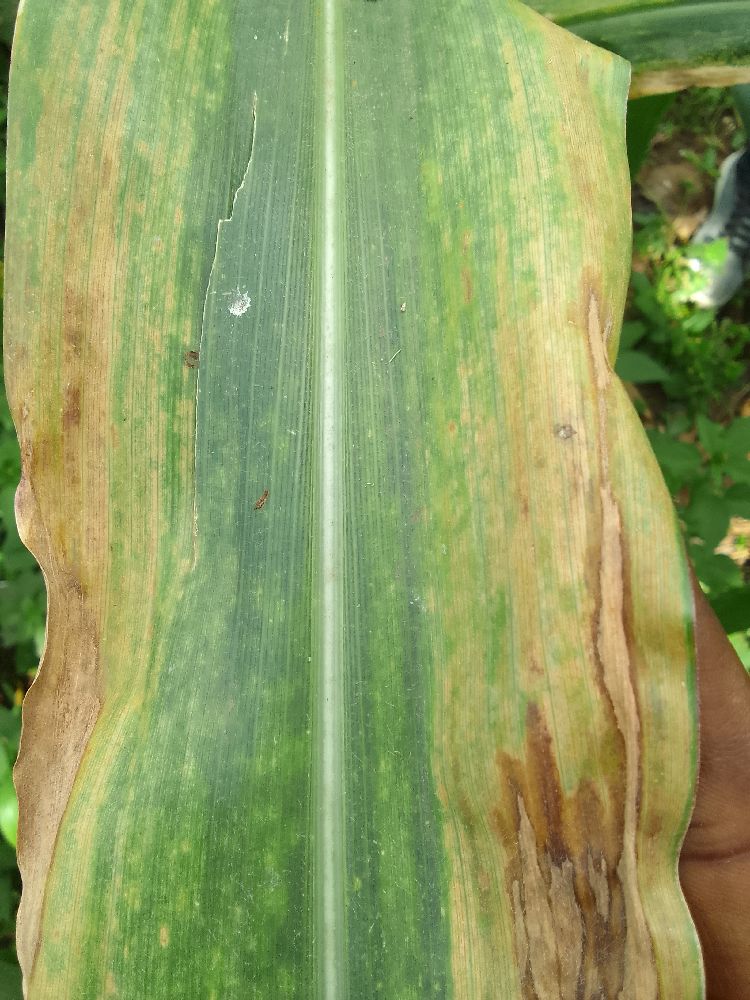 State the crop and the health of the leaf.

maize, maize lethal necrosis
